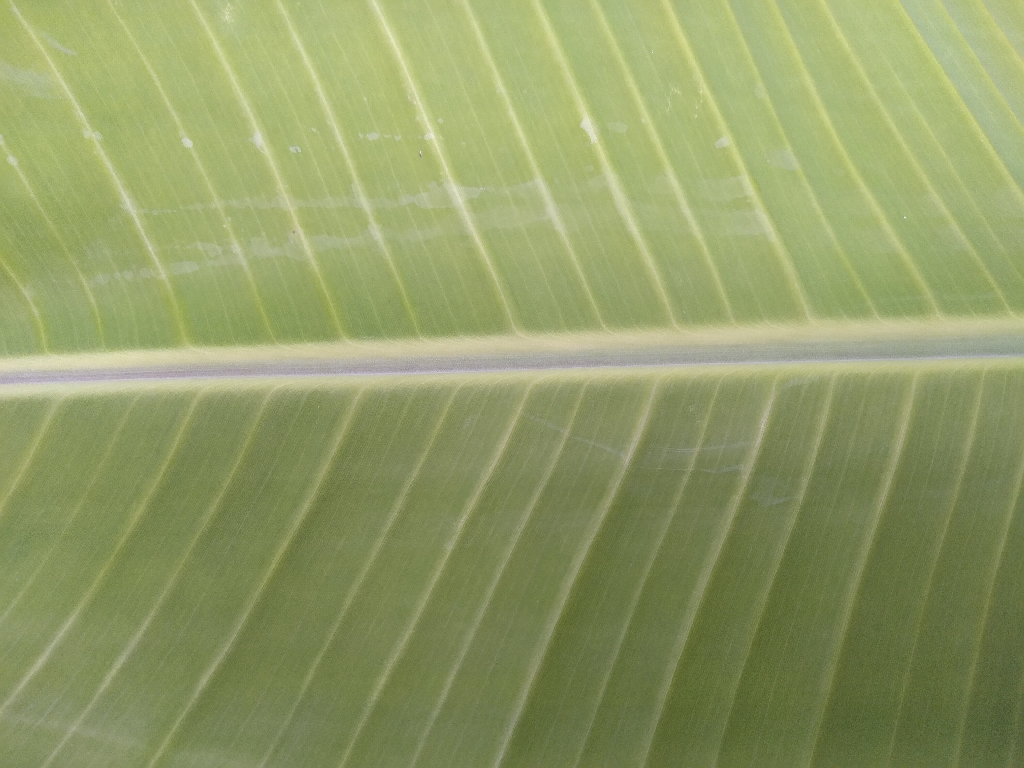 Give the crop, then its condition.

banana, healthy
